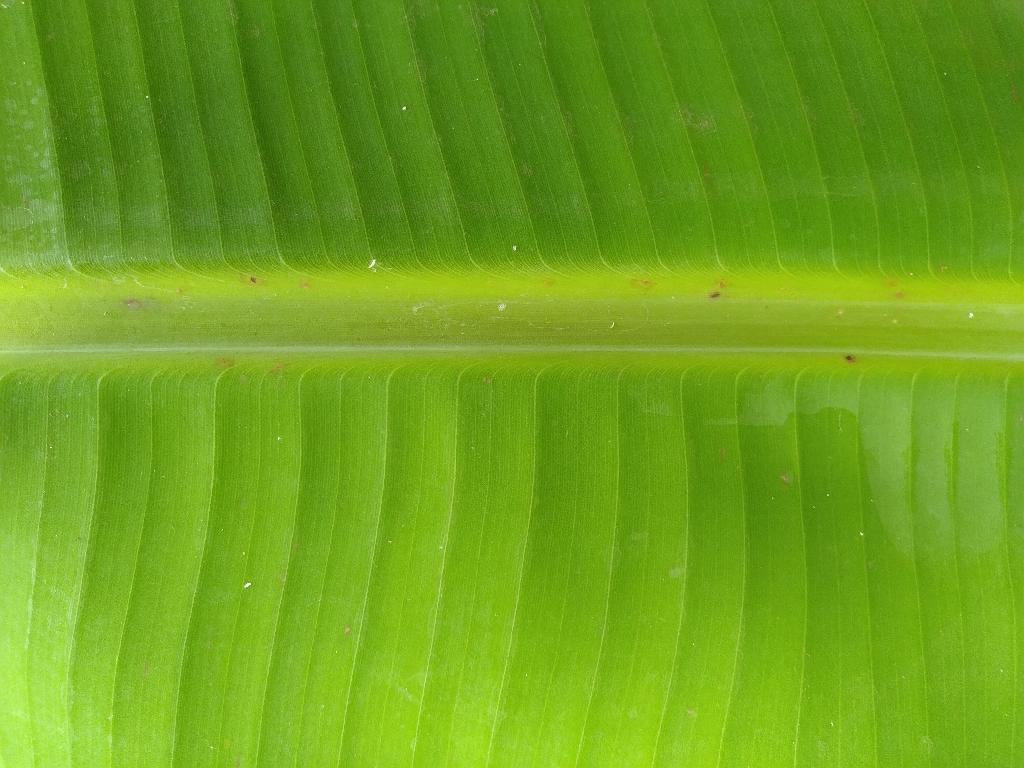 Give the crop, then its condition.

banana, healthy
